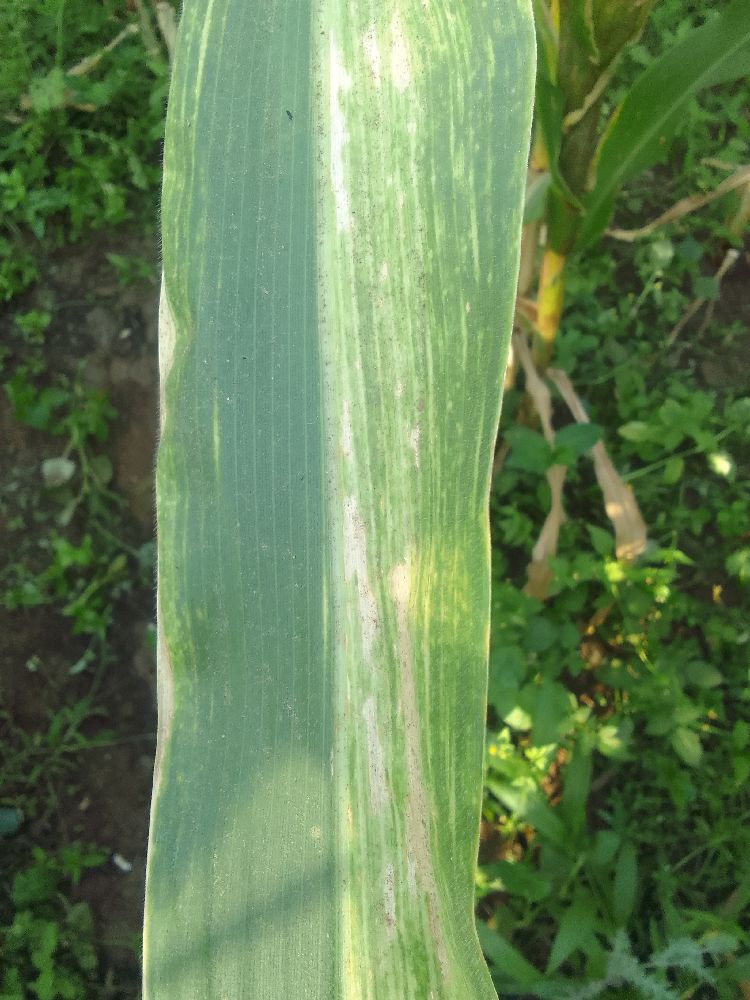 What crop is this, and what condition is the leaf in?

maize, maize lethal necrosis
